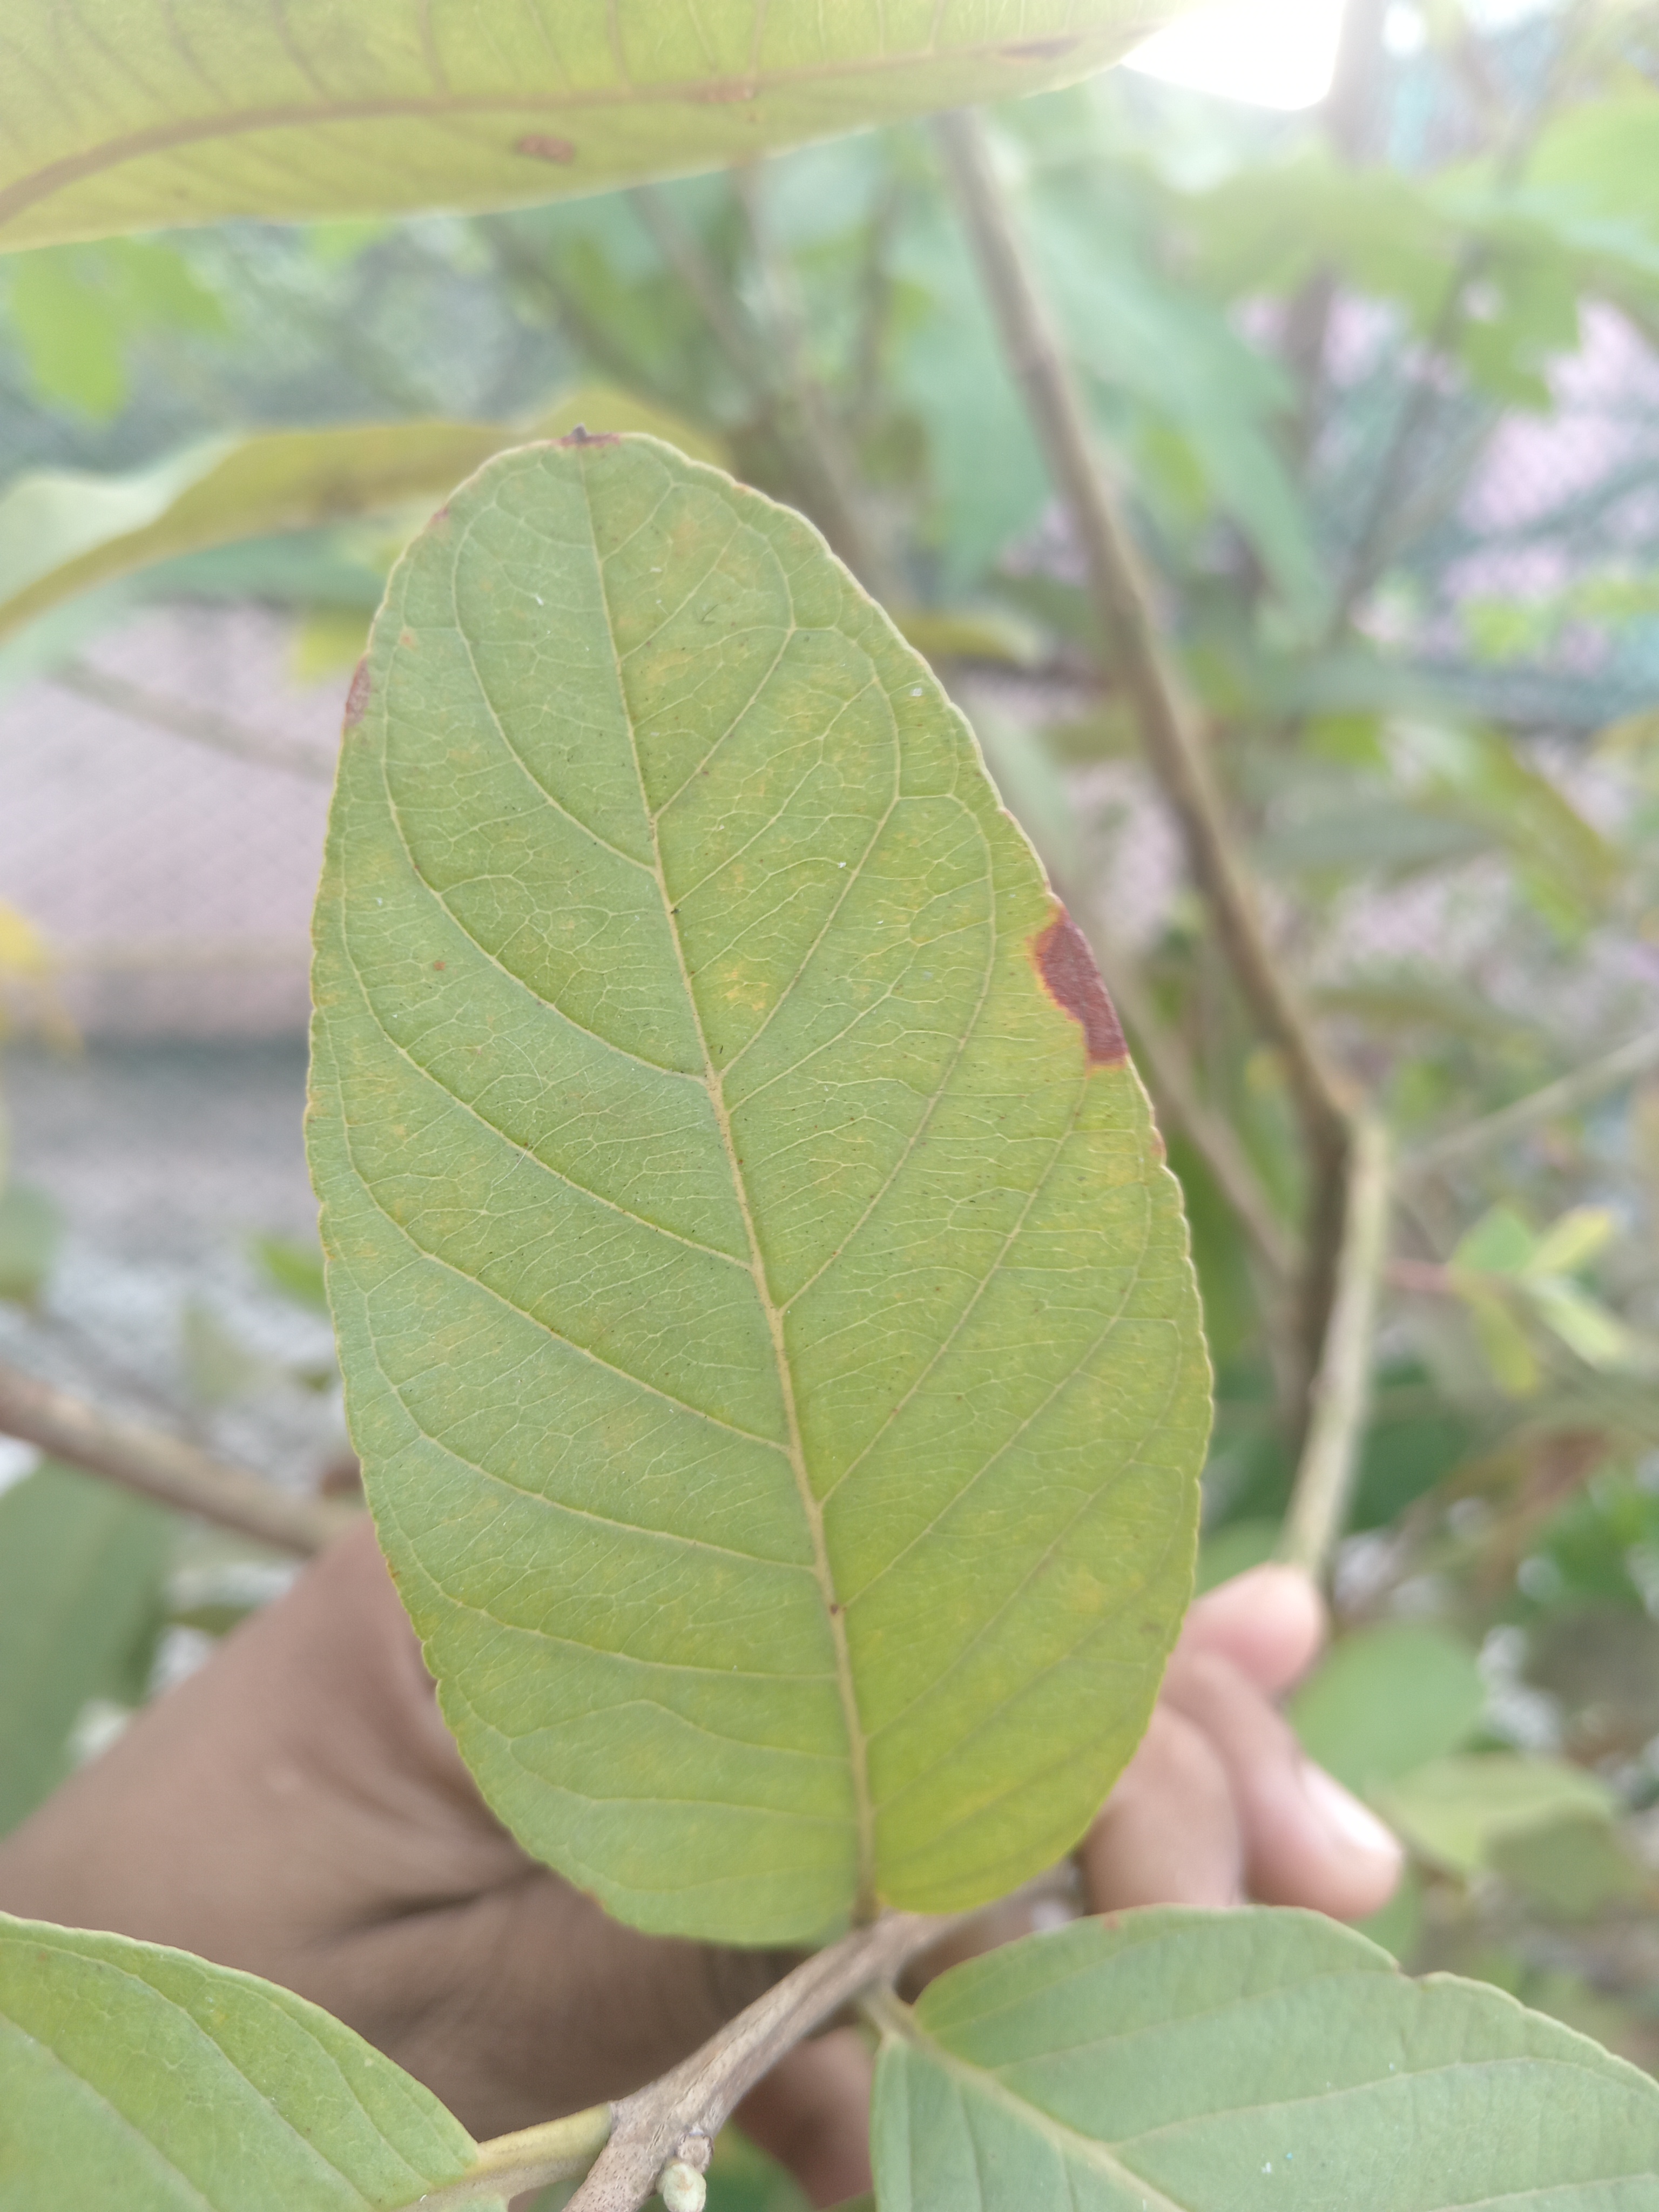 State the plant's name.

guava
